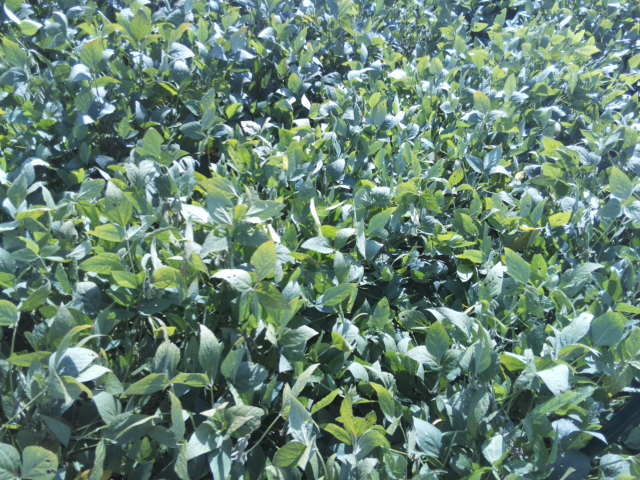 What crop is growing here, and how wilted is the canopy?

soybean, slight leaflet or petiole turgor loss in upper canopy
